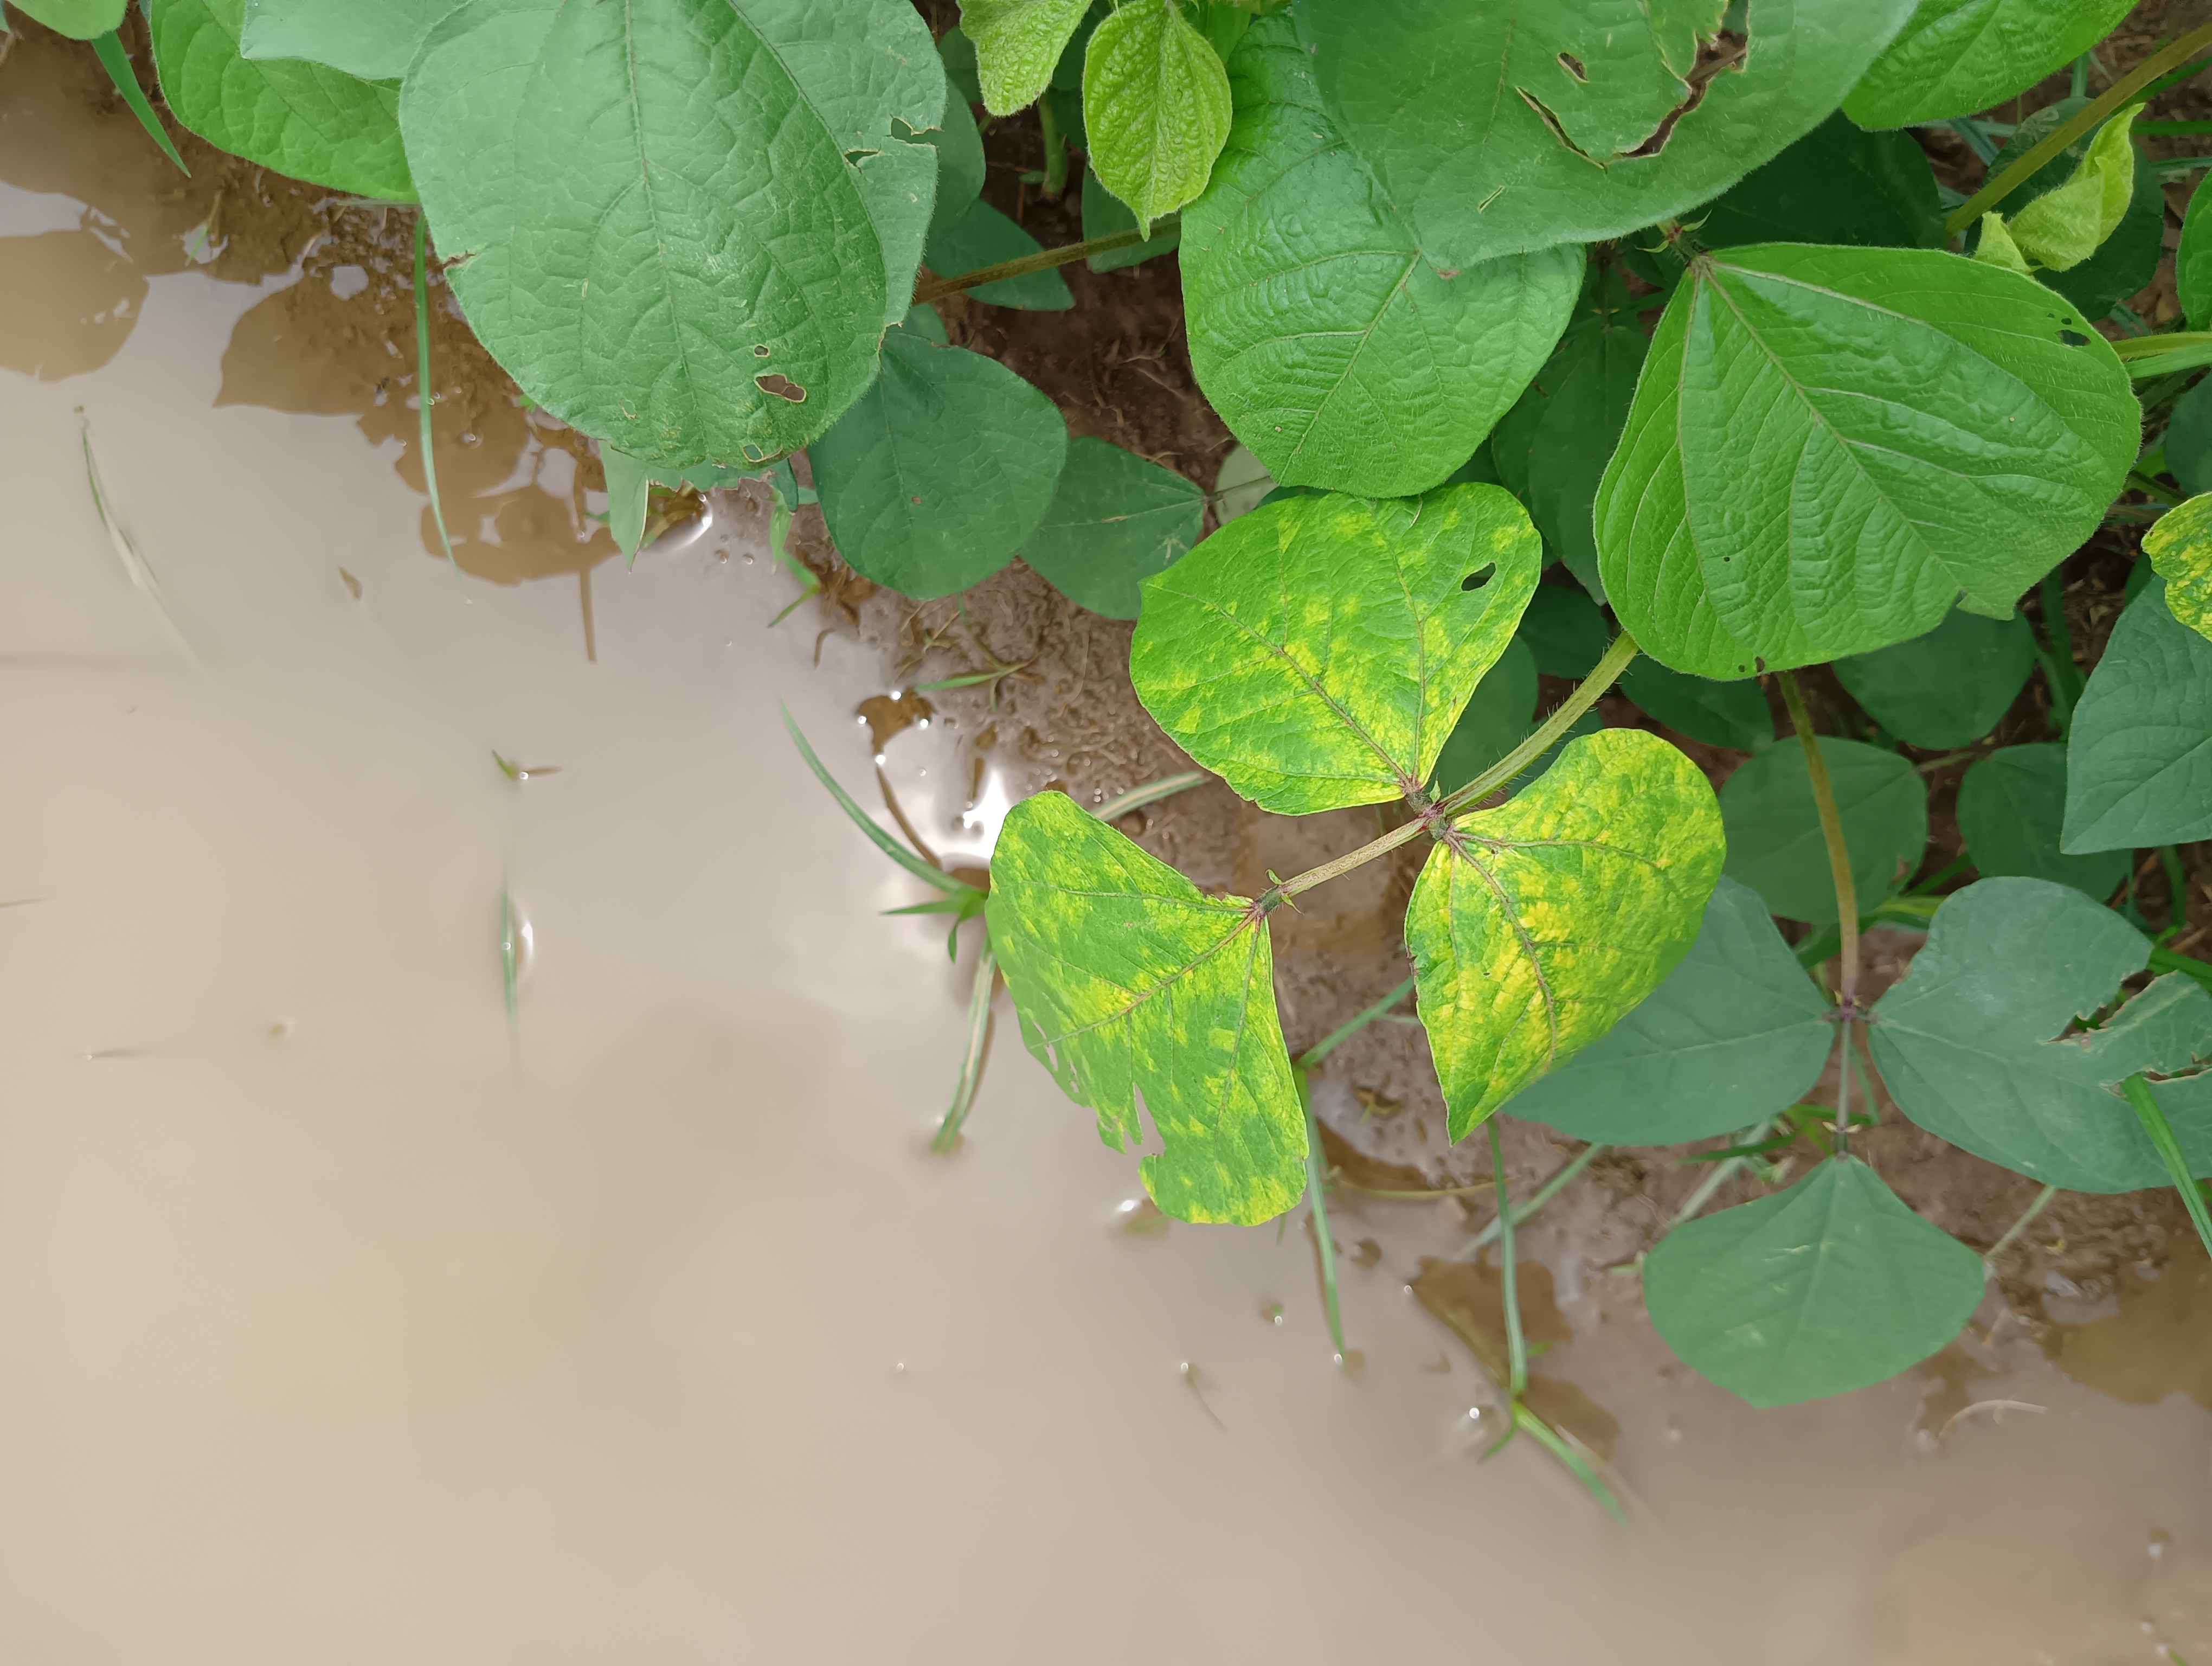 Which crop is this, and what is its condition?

mungbean, yellow mosaic
